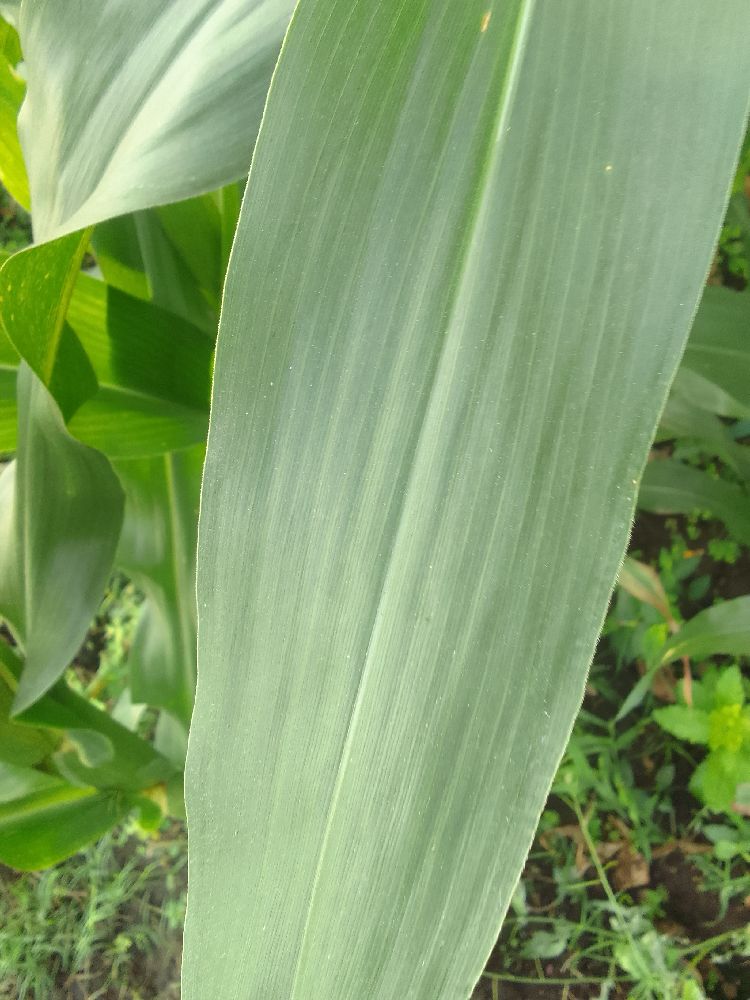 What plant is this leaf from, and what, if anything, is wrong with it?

maize, healthy
